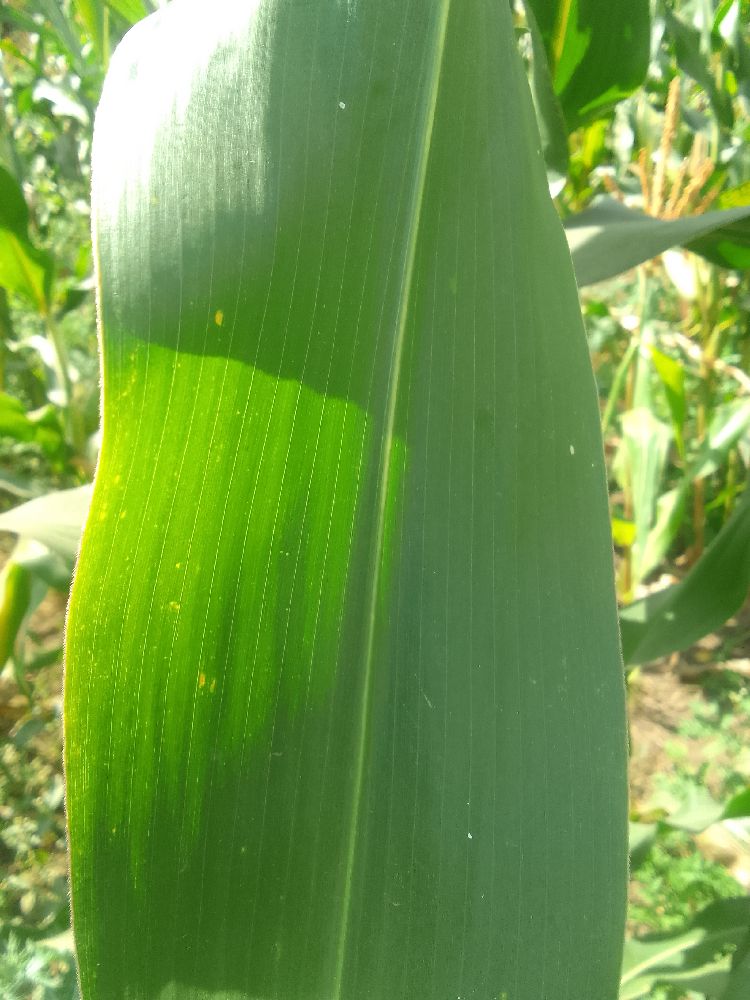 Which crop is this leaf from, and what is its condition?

maize, healthy
